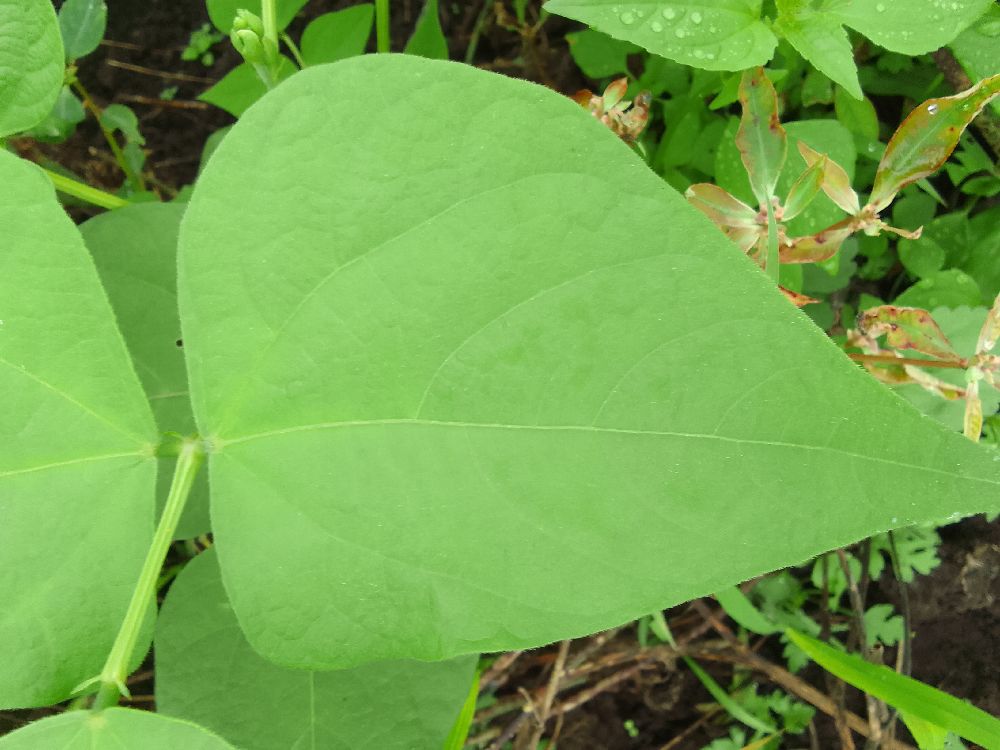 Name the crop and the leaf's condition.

common bean, healthy
